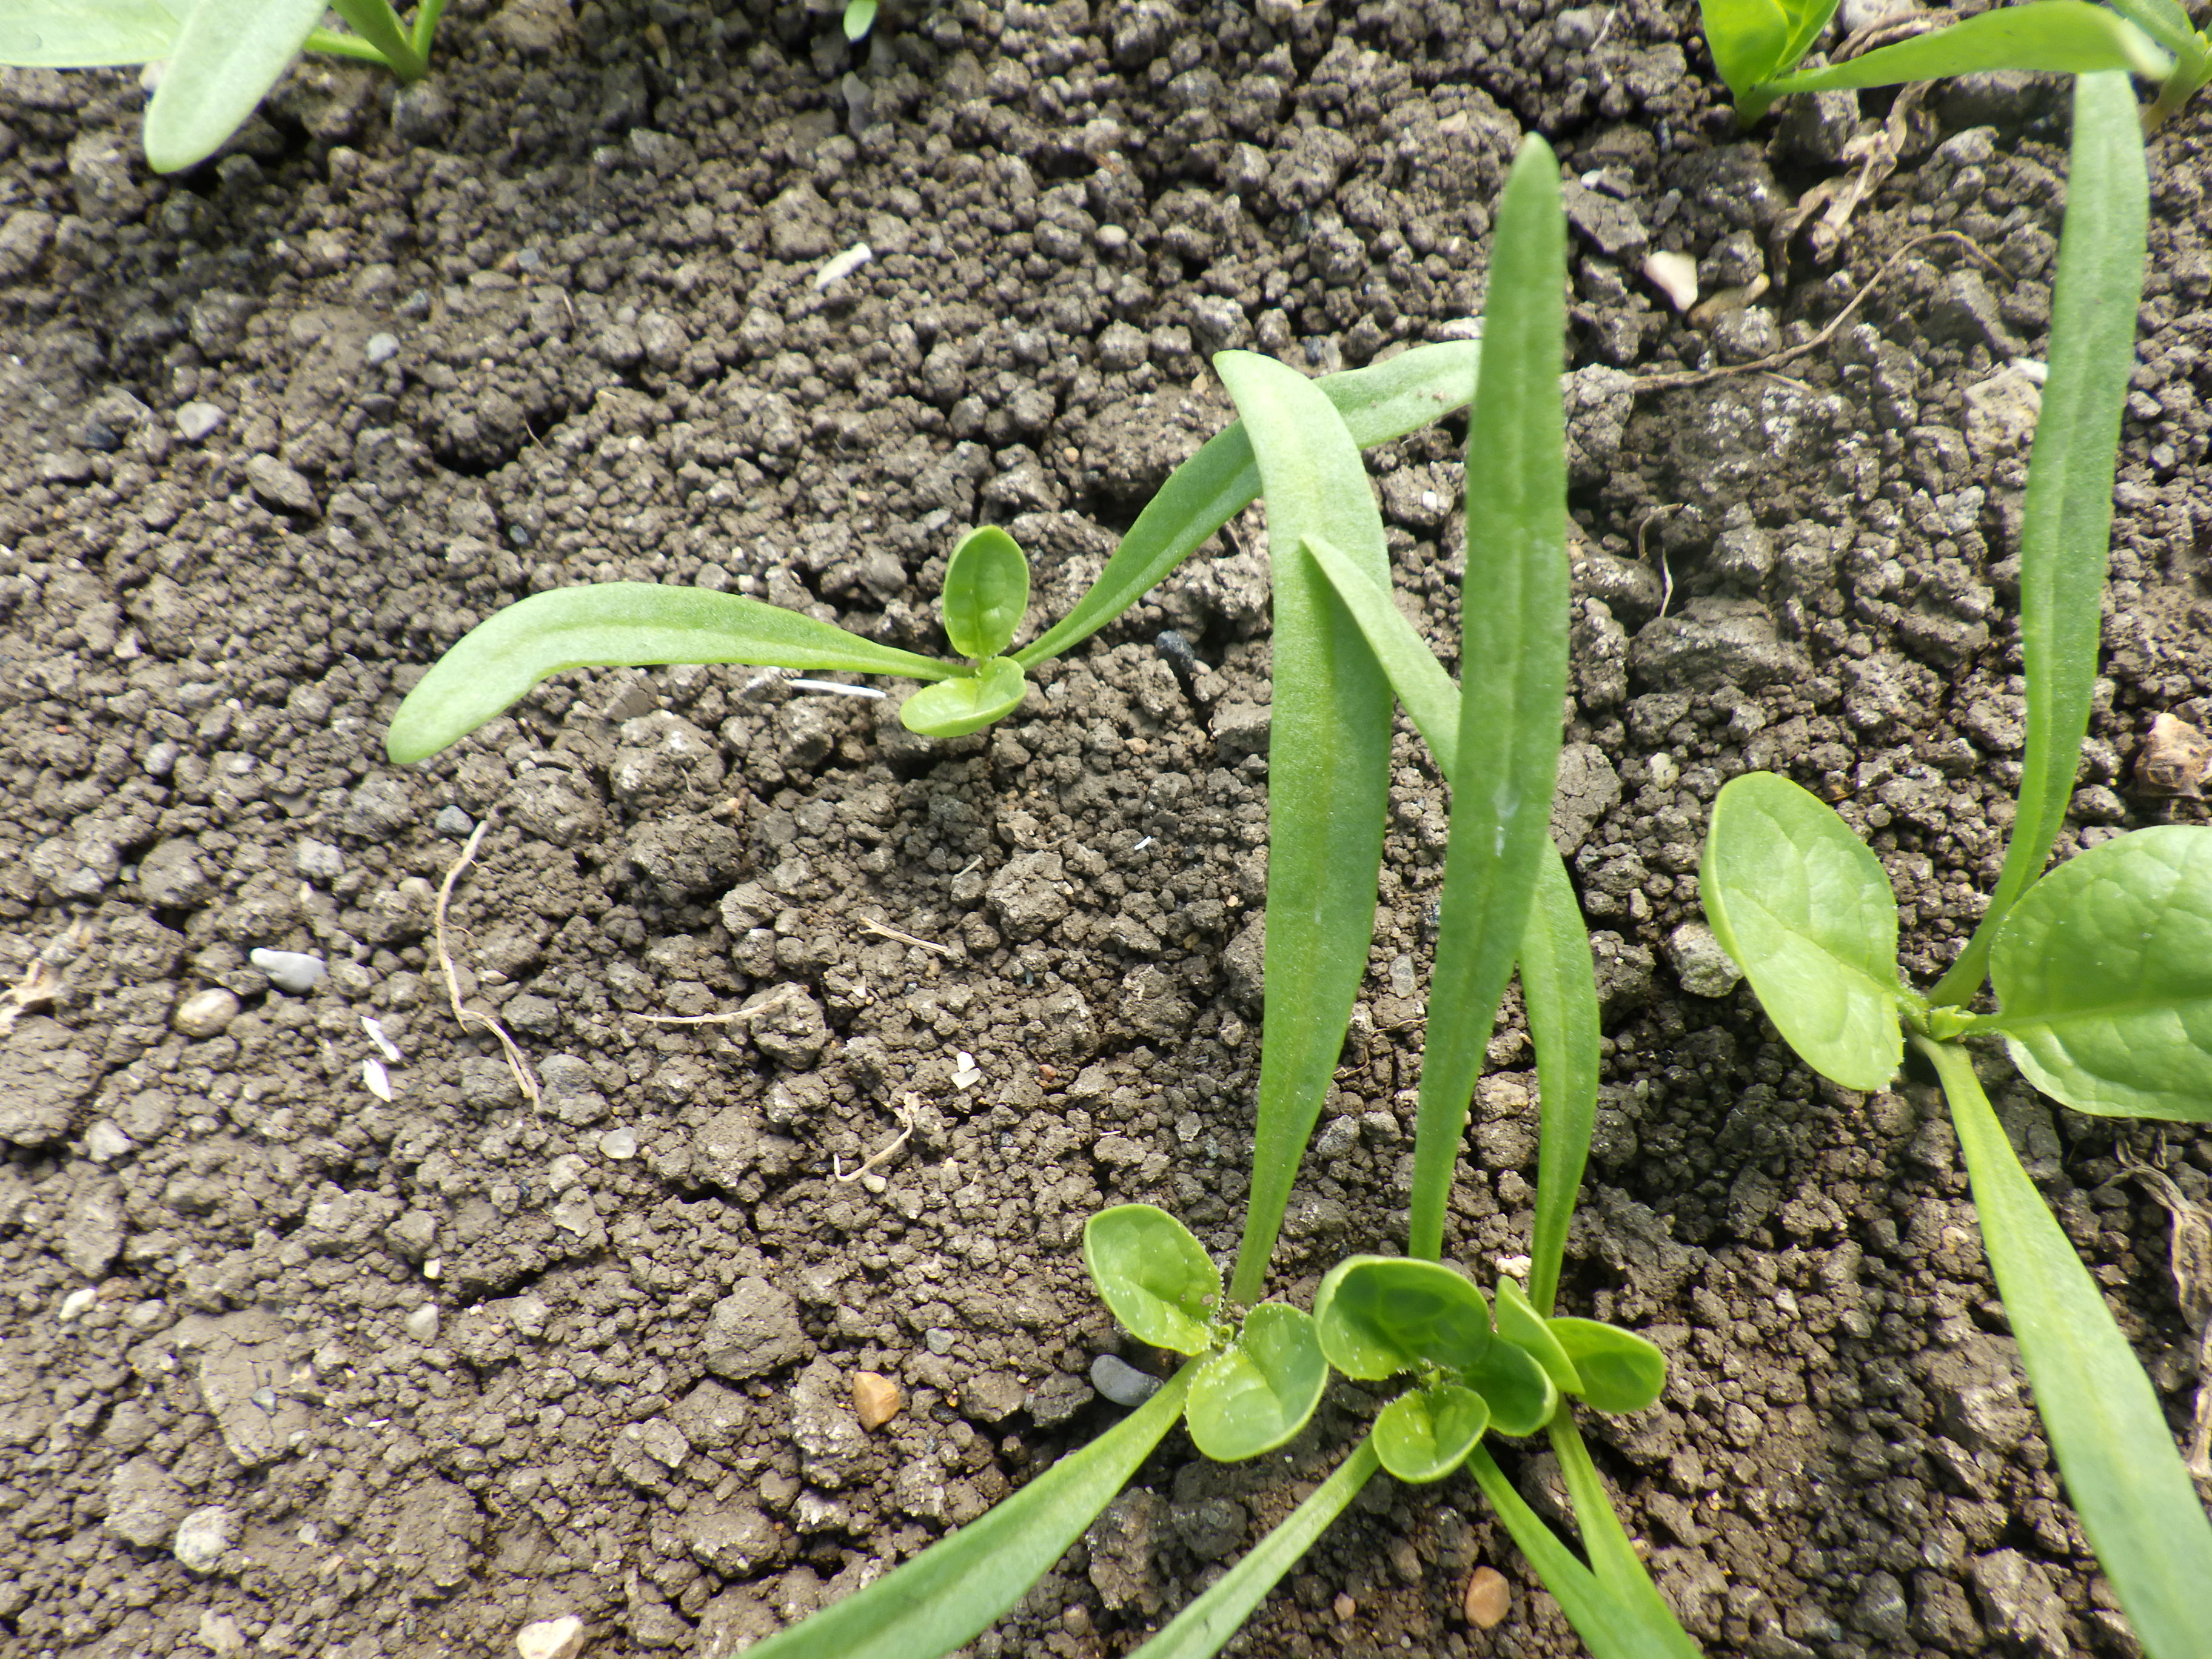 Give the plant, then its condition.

spinach, healthy
